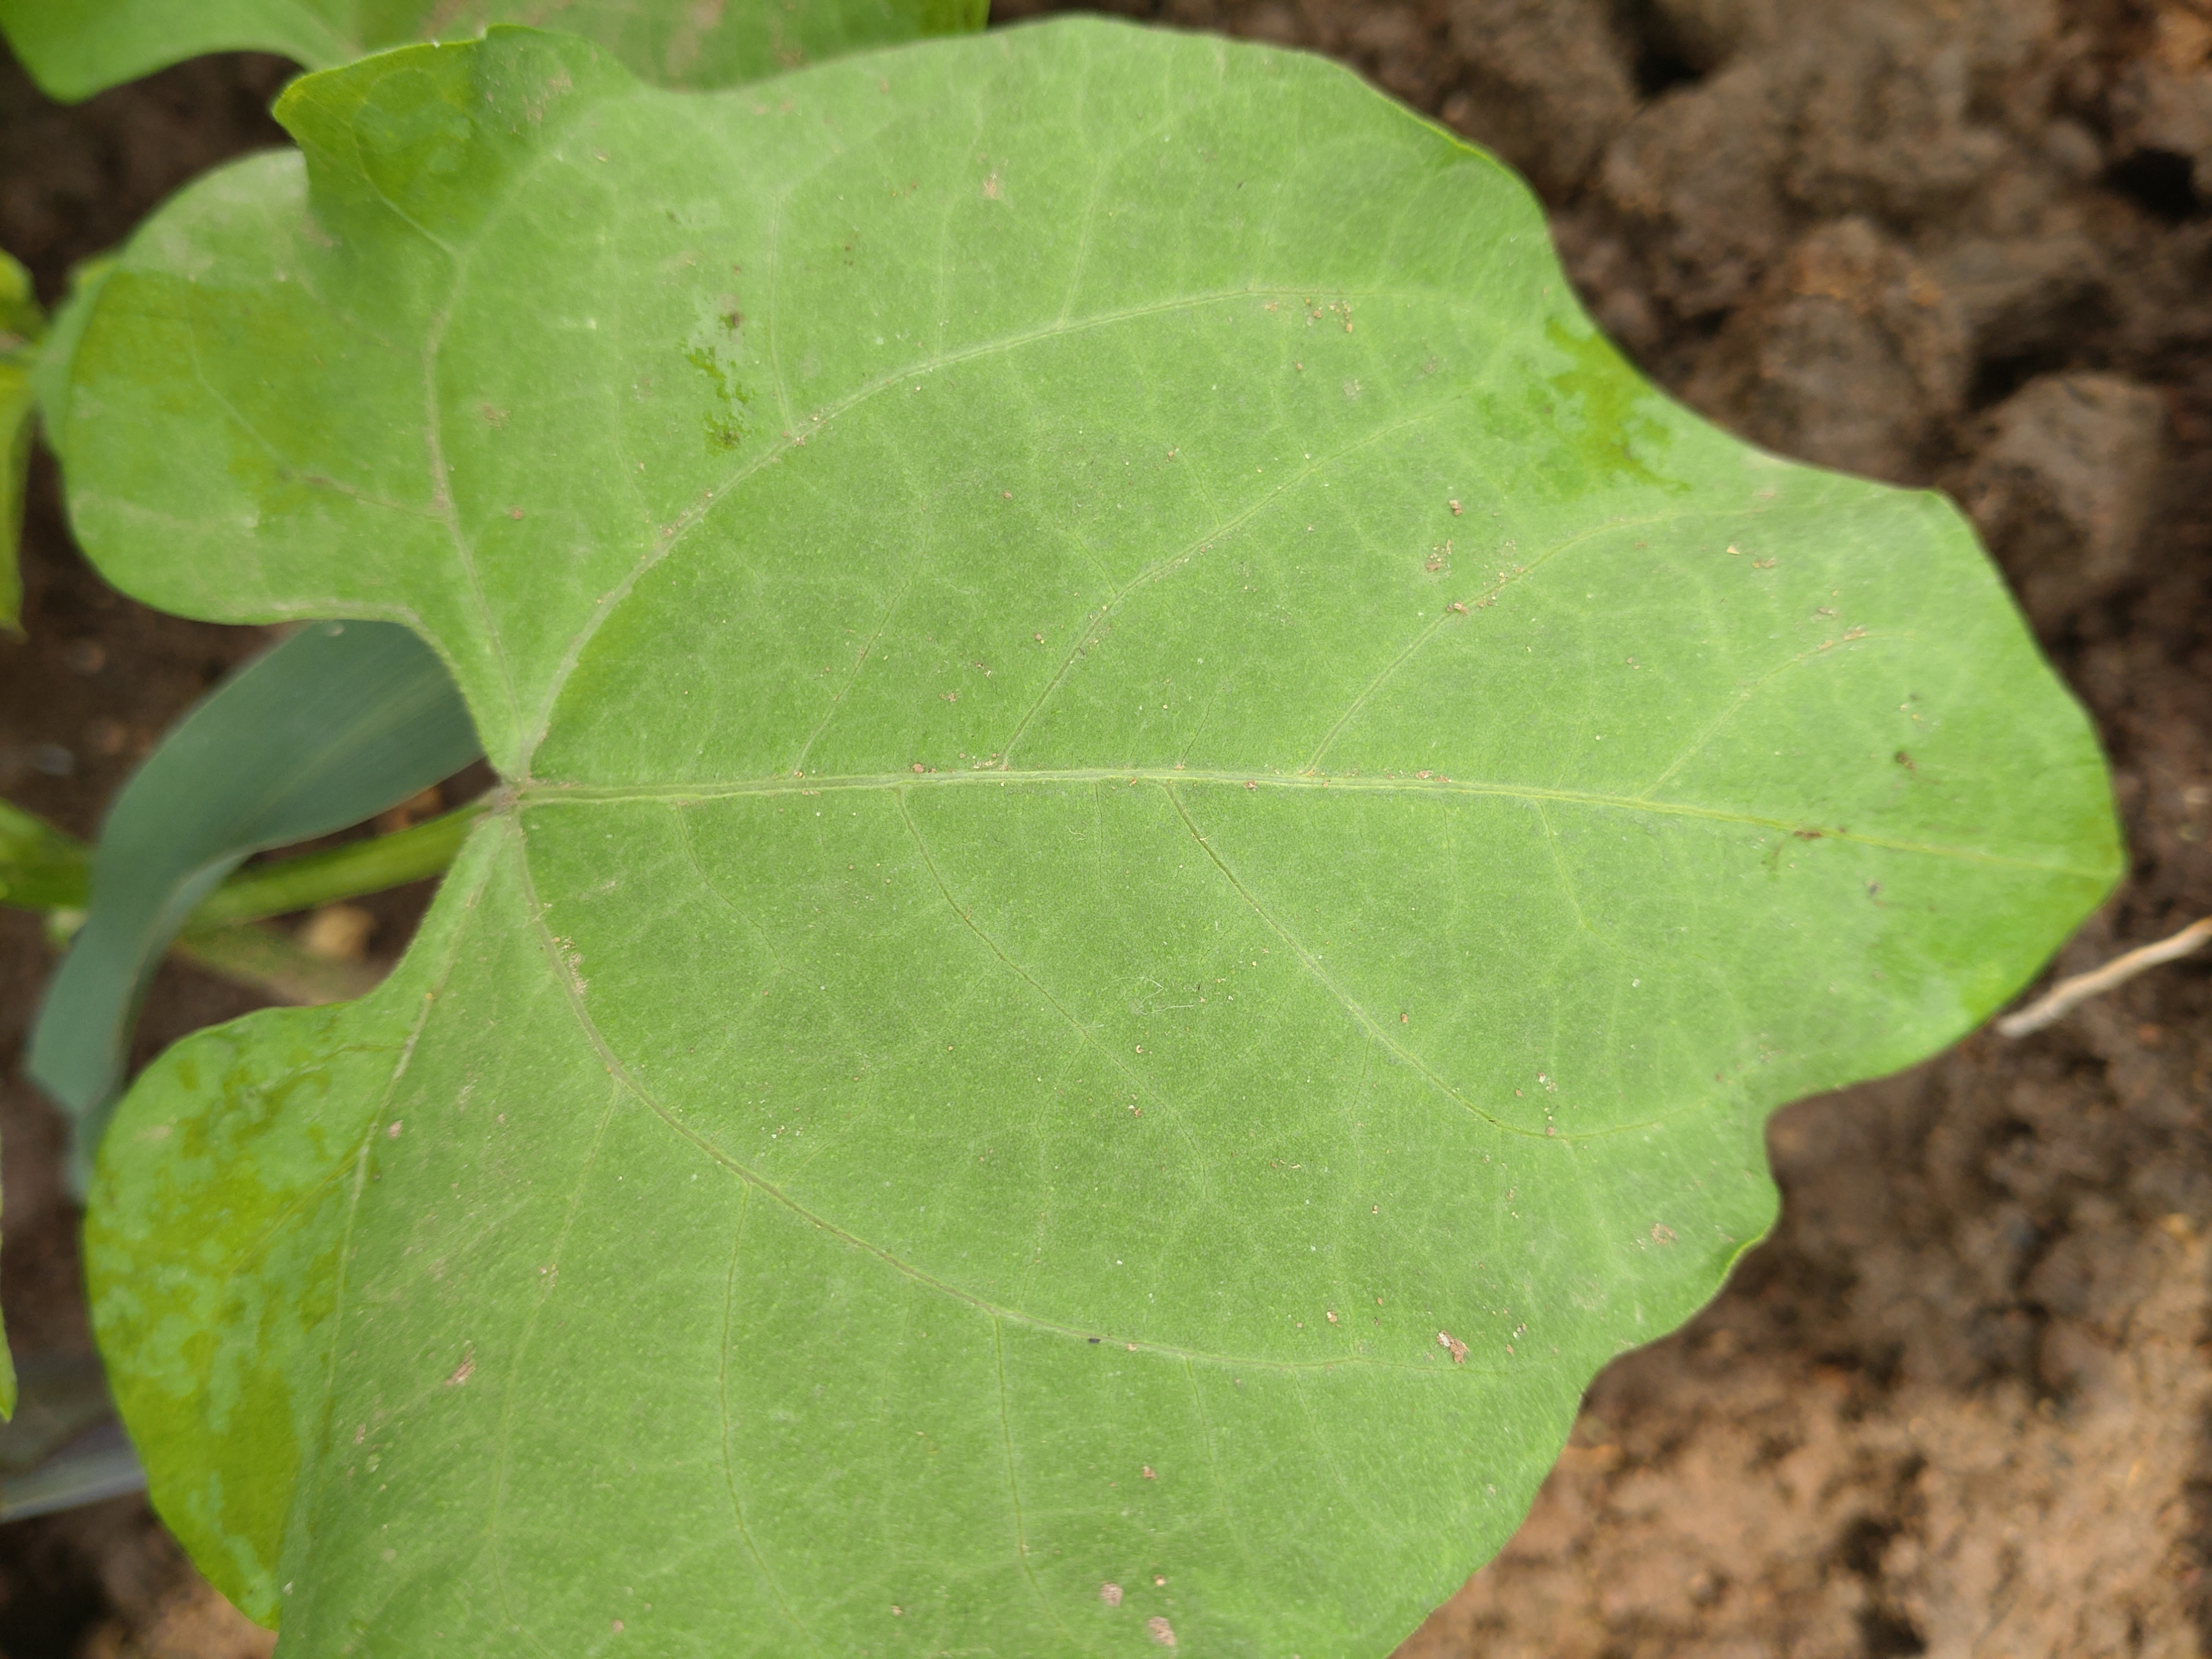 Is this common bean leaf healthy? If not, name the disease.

healthy
